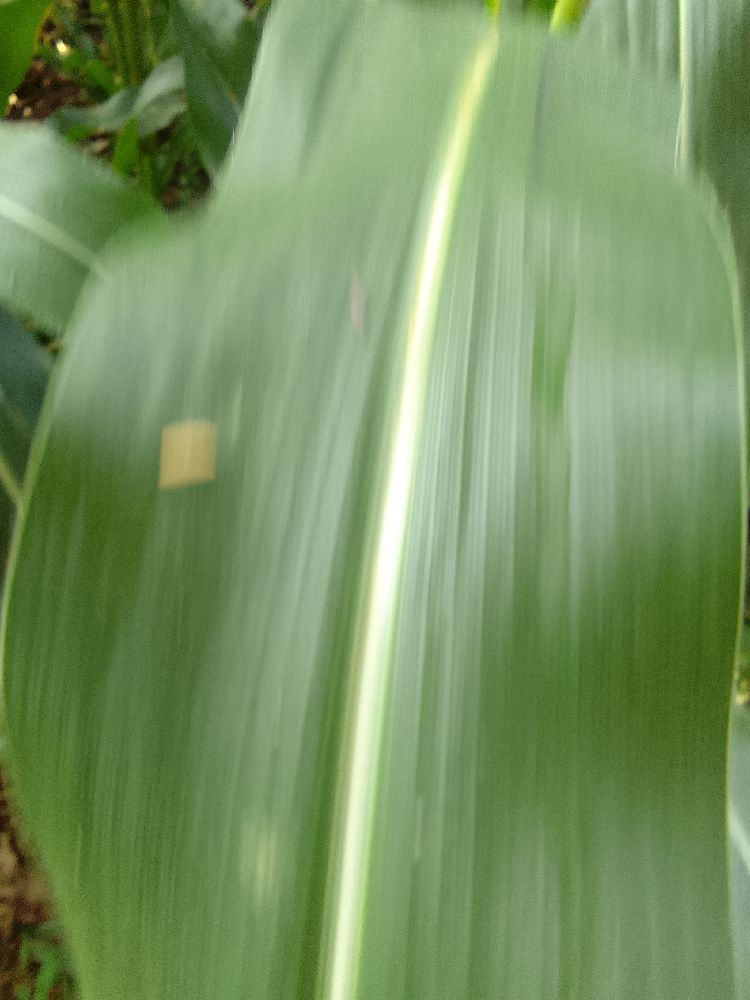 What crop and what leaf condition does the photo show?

maize, healthy
